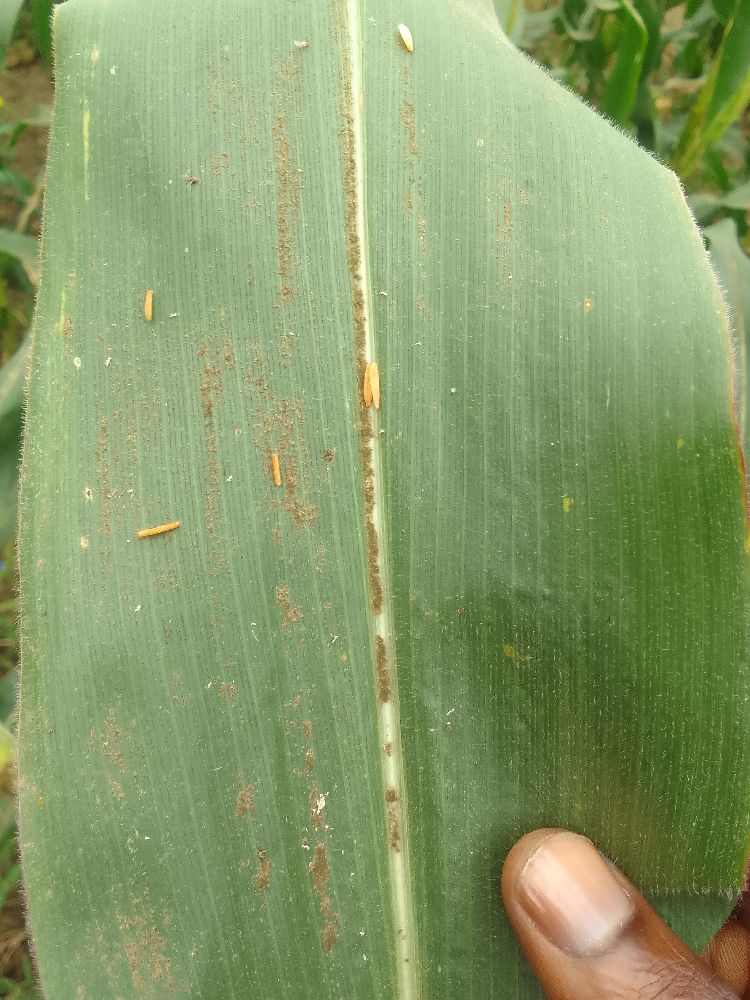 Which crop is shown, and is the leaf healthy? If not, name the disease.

maize, healthy
